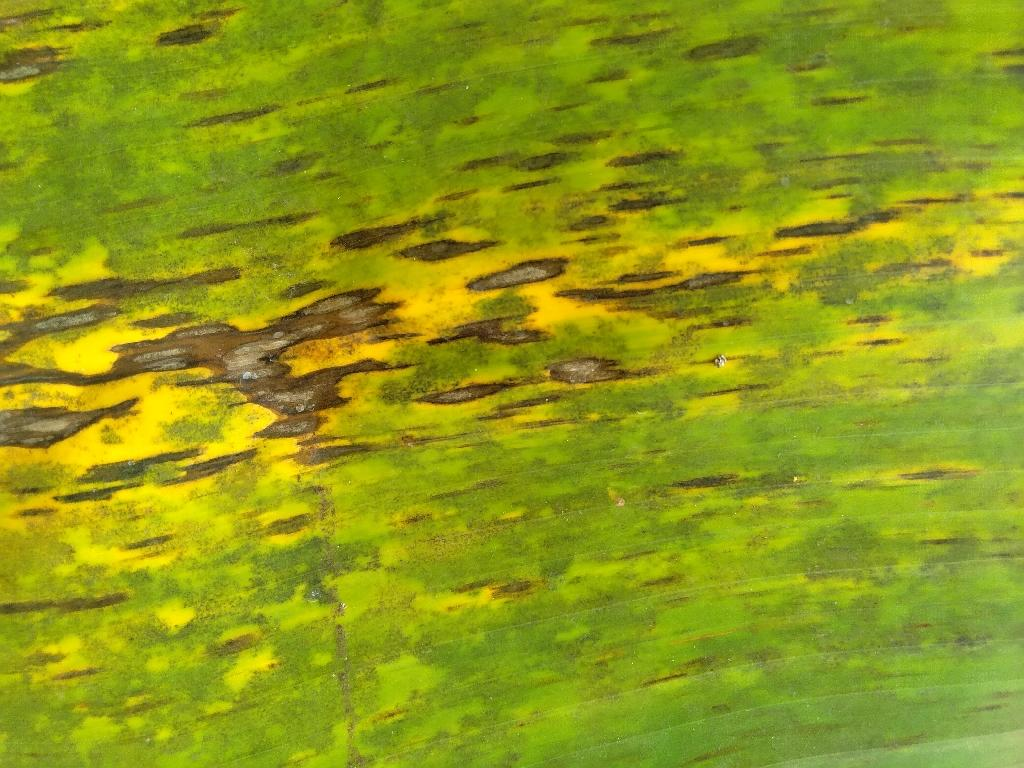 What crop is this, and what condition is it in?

banana, black sigatoka
